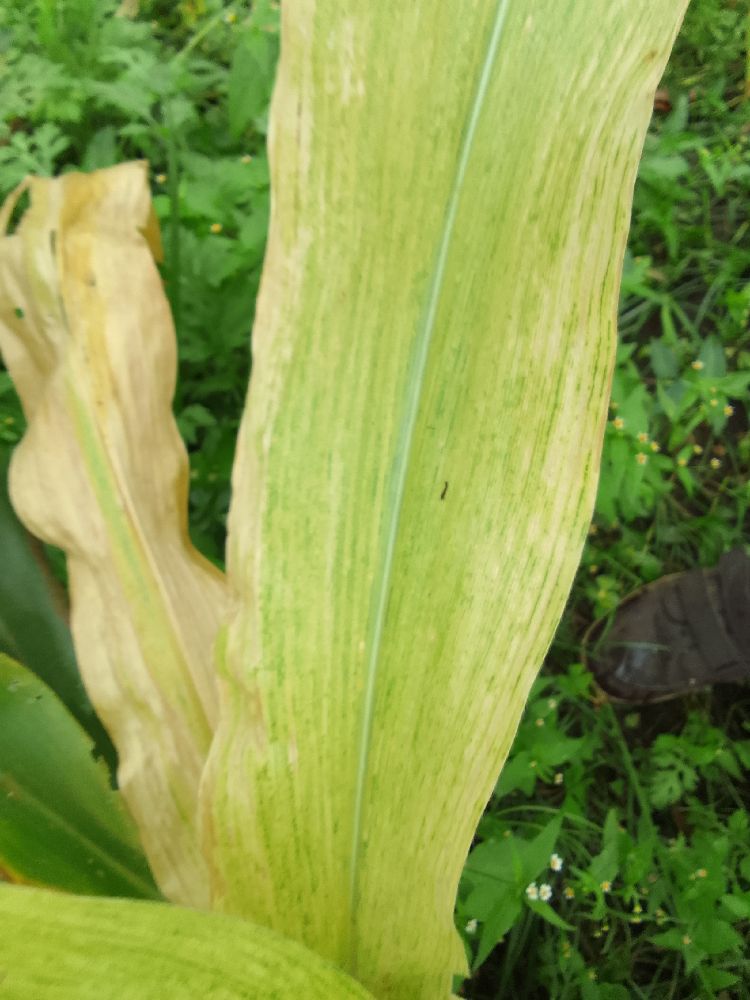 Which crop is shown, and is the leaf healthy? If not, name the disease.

maize, maize lethal necrosis
